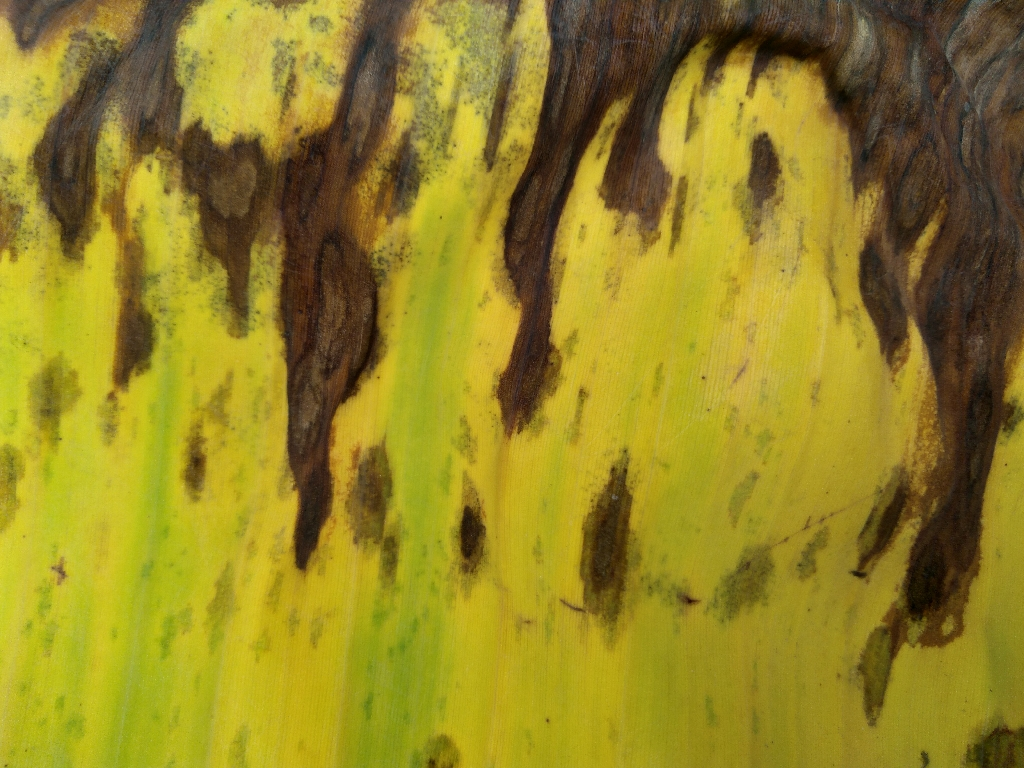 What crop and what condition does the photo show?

banana, black sigatoka
